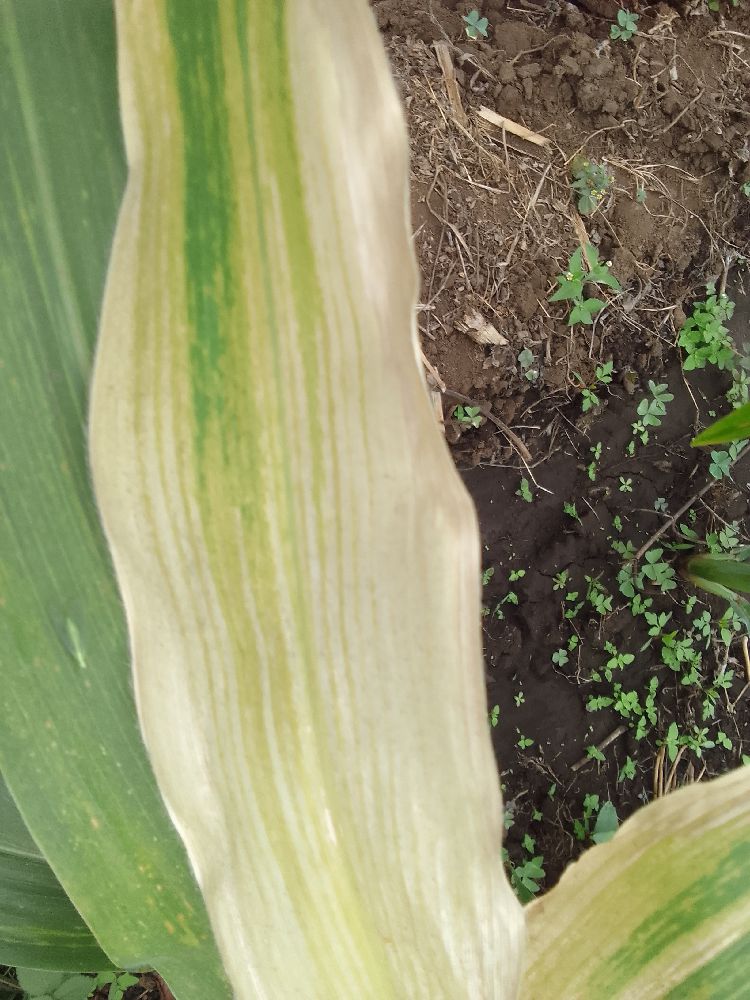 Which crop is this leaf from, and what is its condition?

maize, maize lethal necrosis
